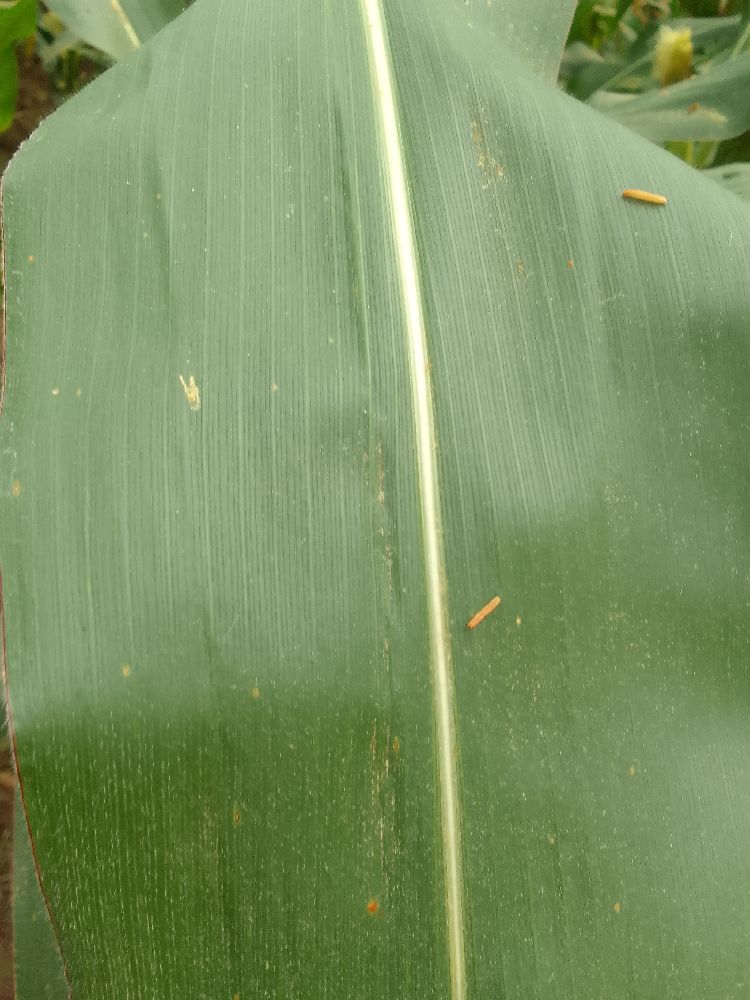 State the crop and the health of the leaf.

maize, healthy
